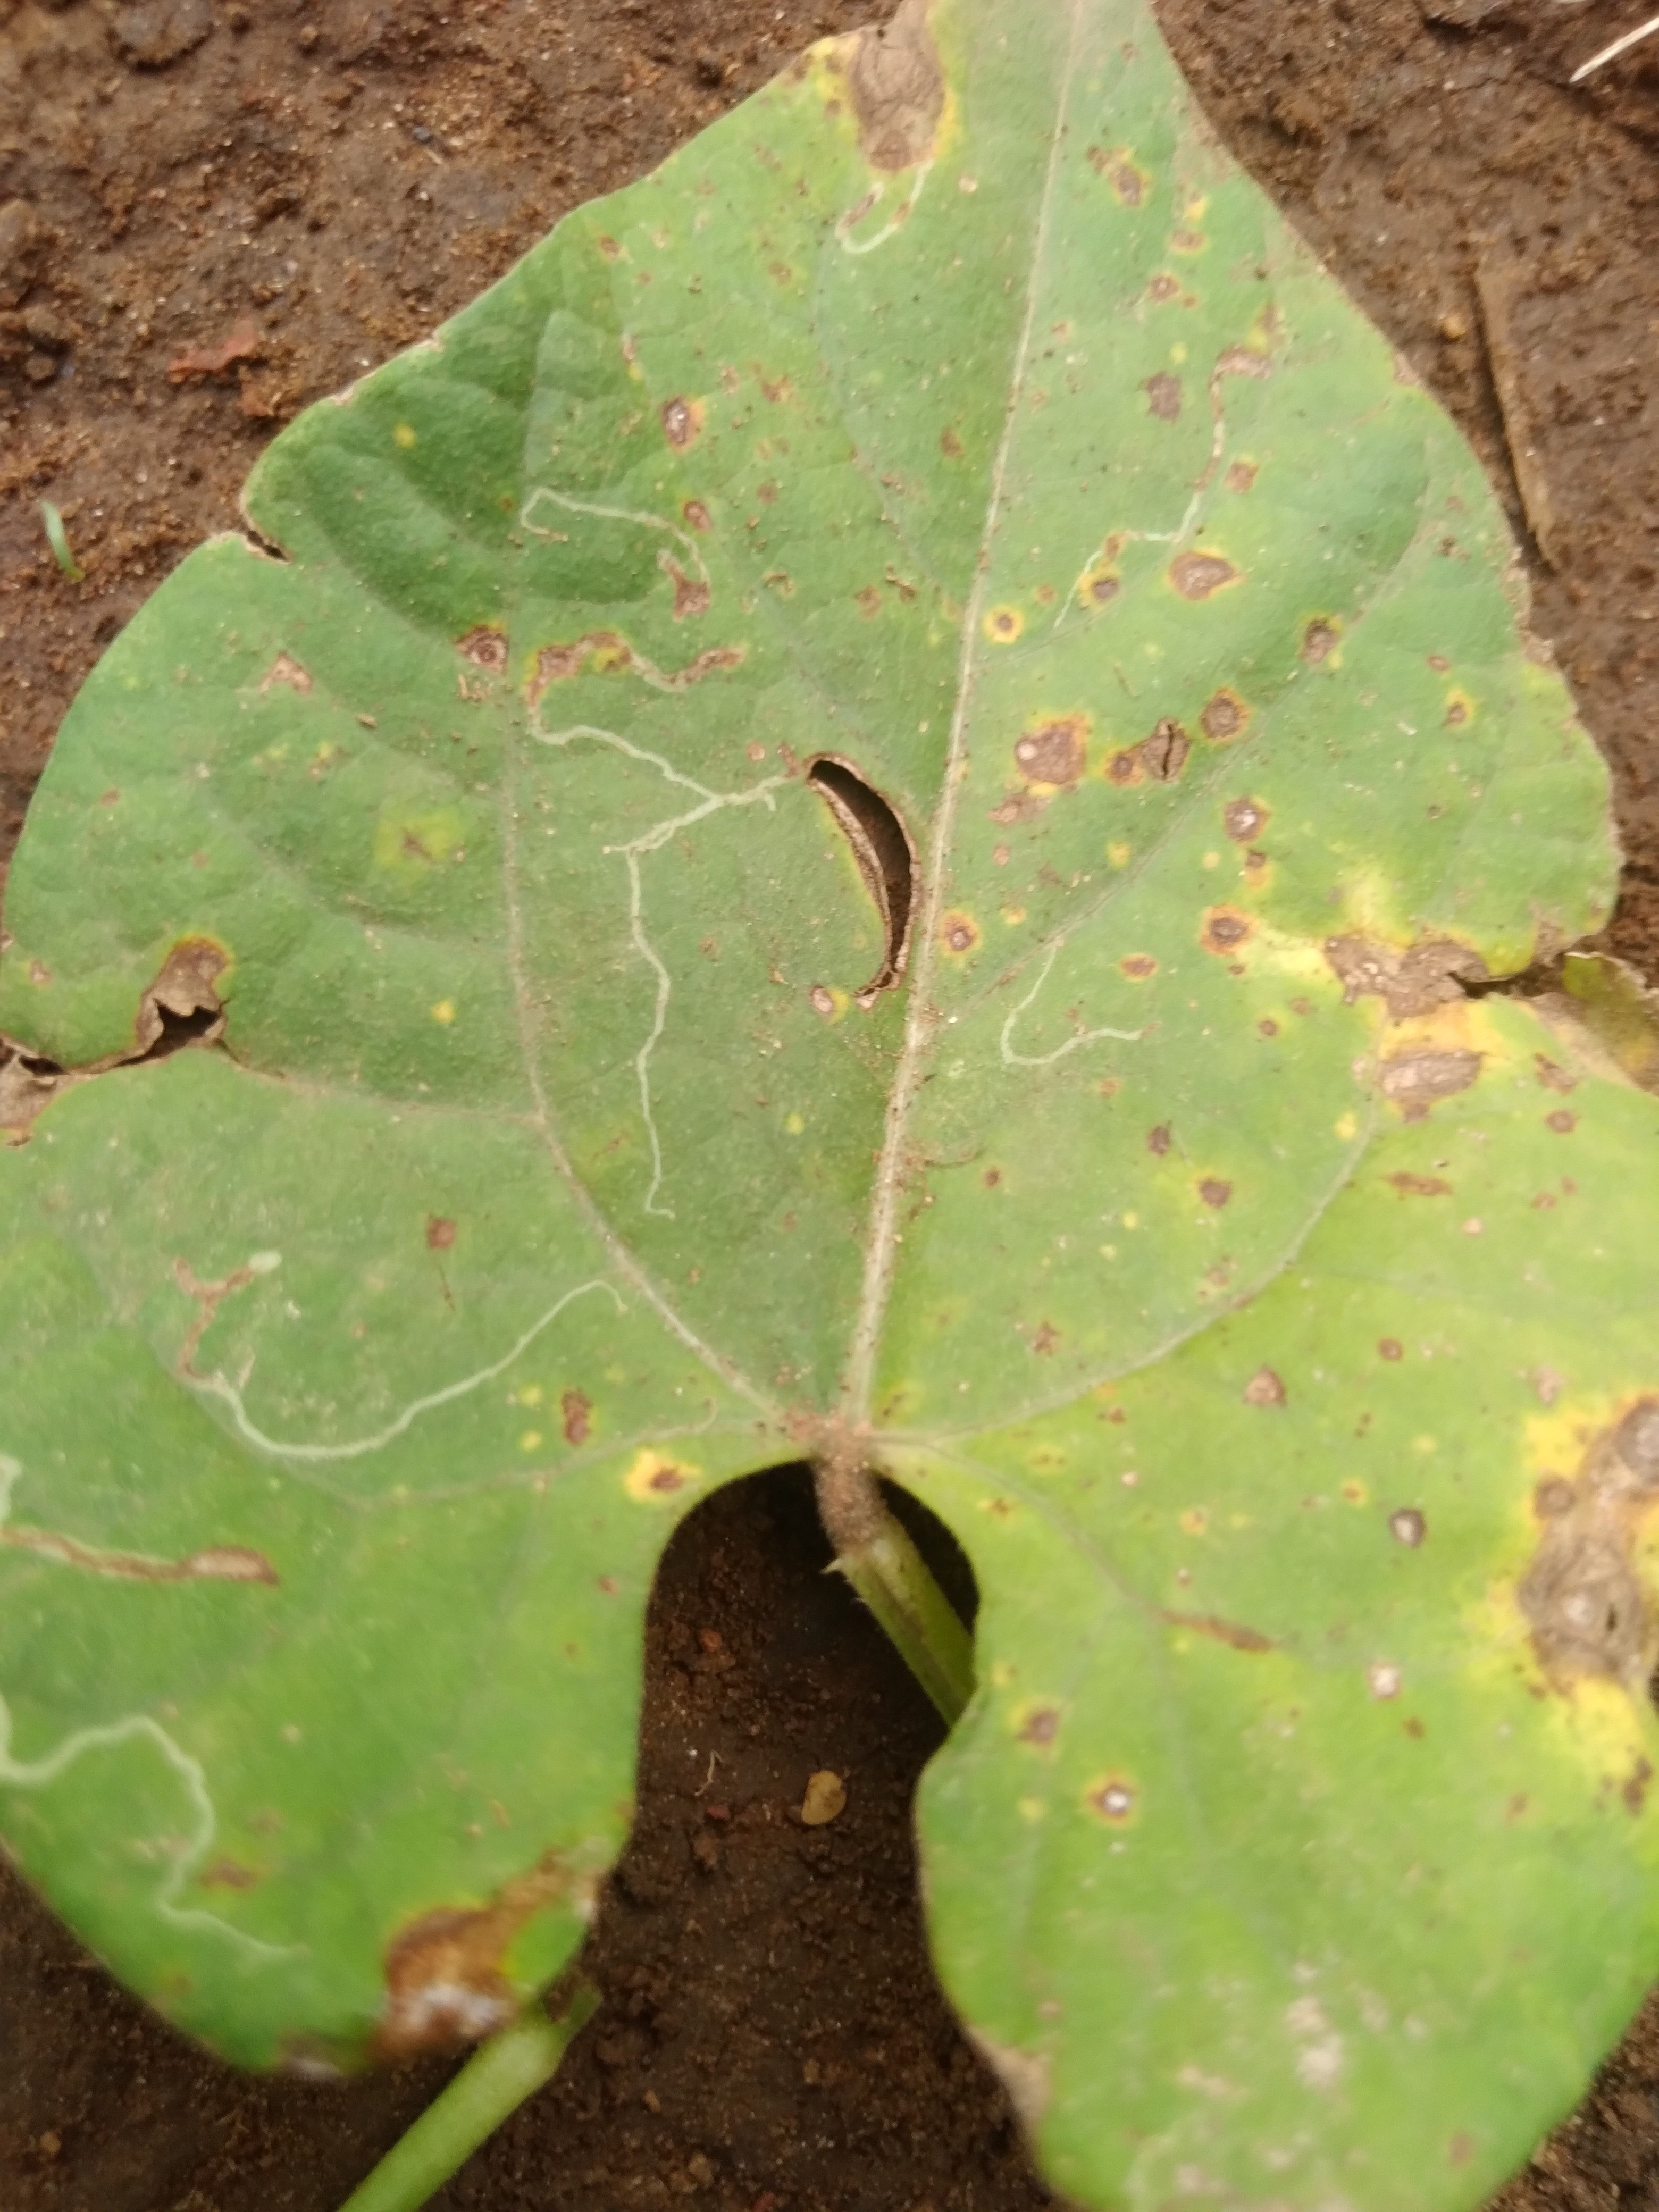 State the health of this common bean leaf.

rust
